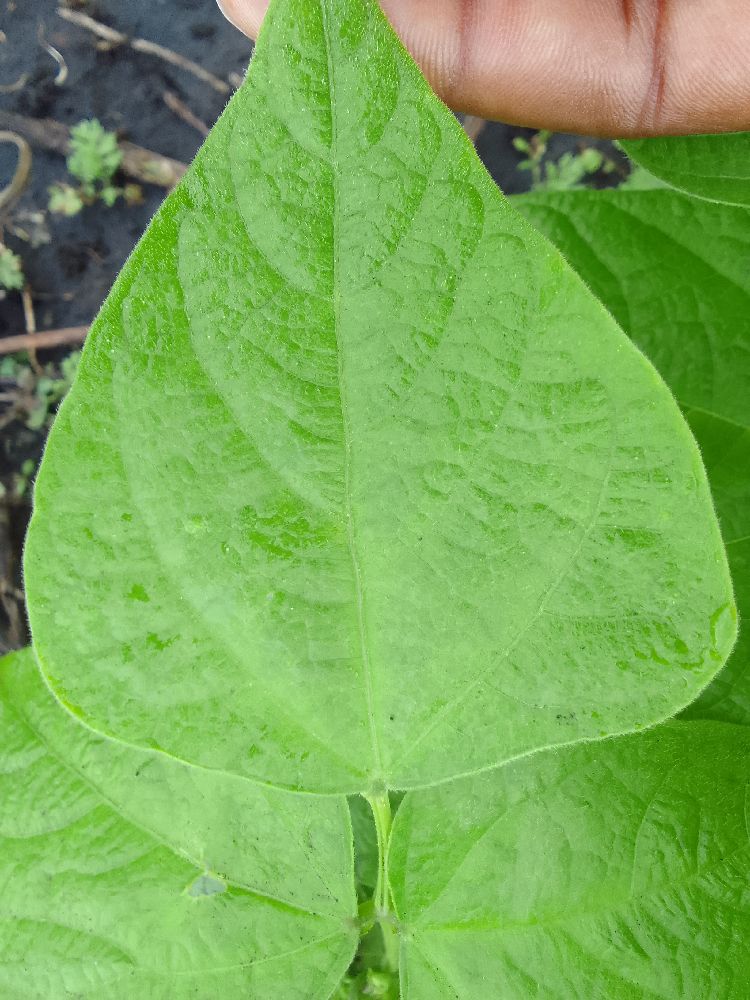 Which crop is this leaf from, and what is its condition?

common bean, healthy
